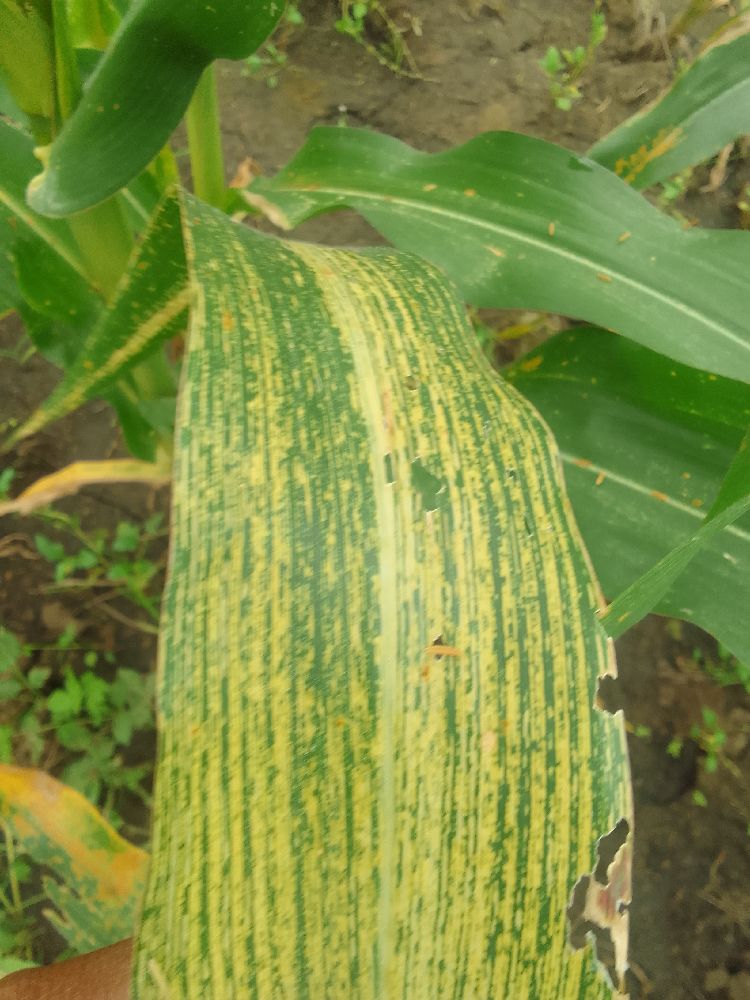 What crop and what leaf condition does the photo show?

maize, maize streak virus
